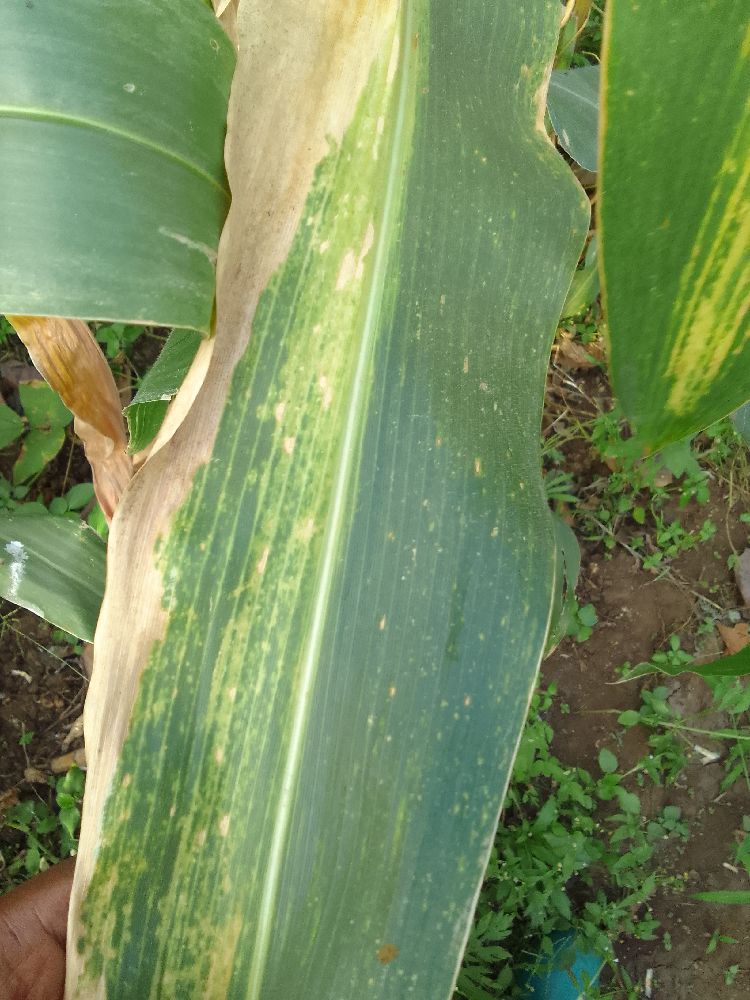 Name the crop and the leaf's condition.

maize, maize lethal necrosis
